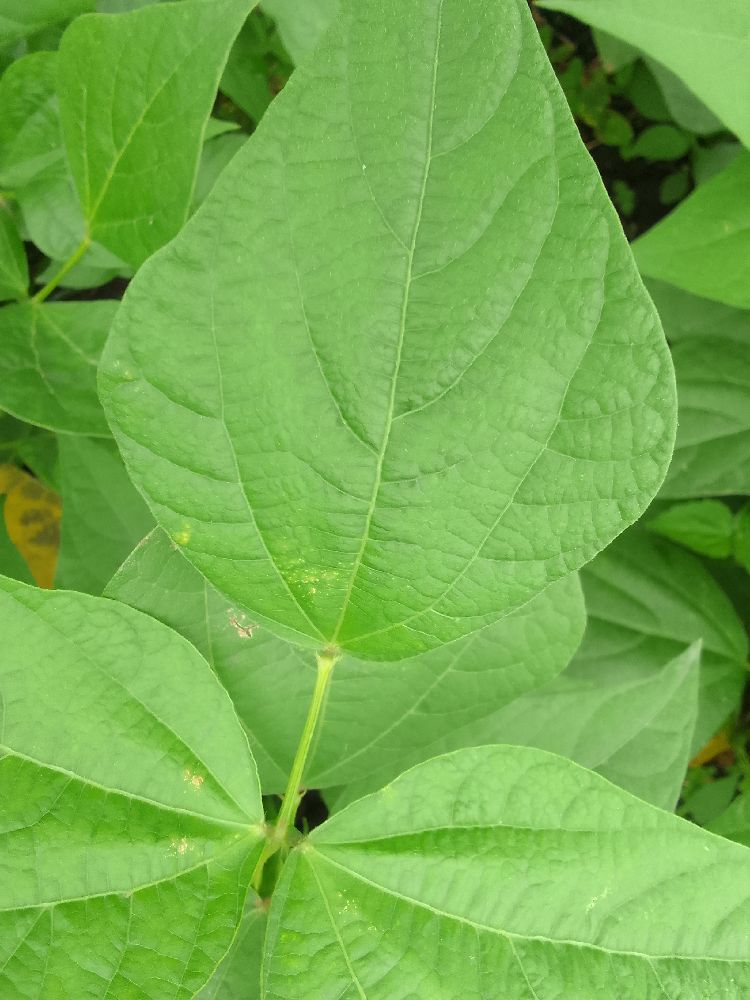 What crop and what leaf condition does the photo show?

common bean, healthy
